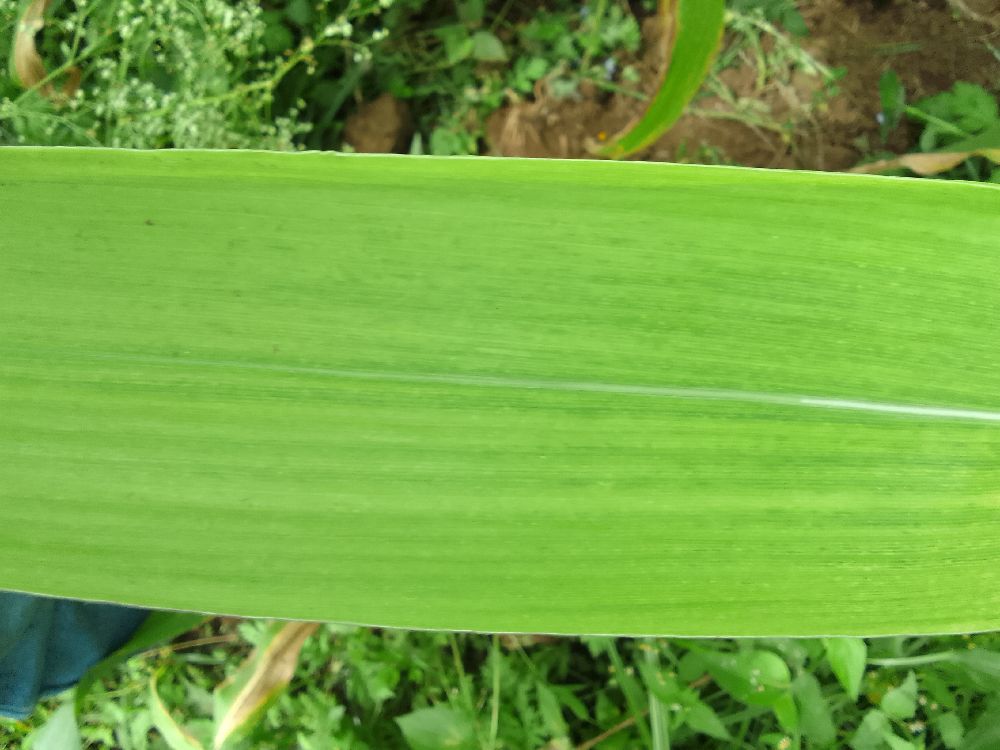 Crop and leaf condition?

maize, maize lethal necrosis
